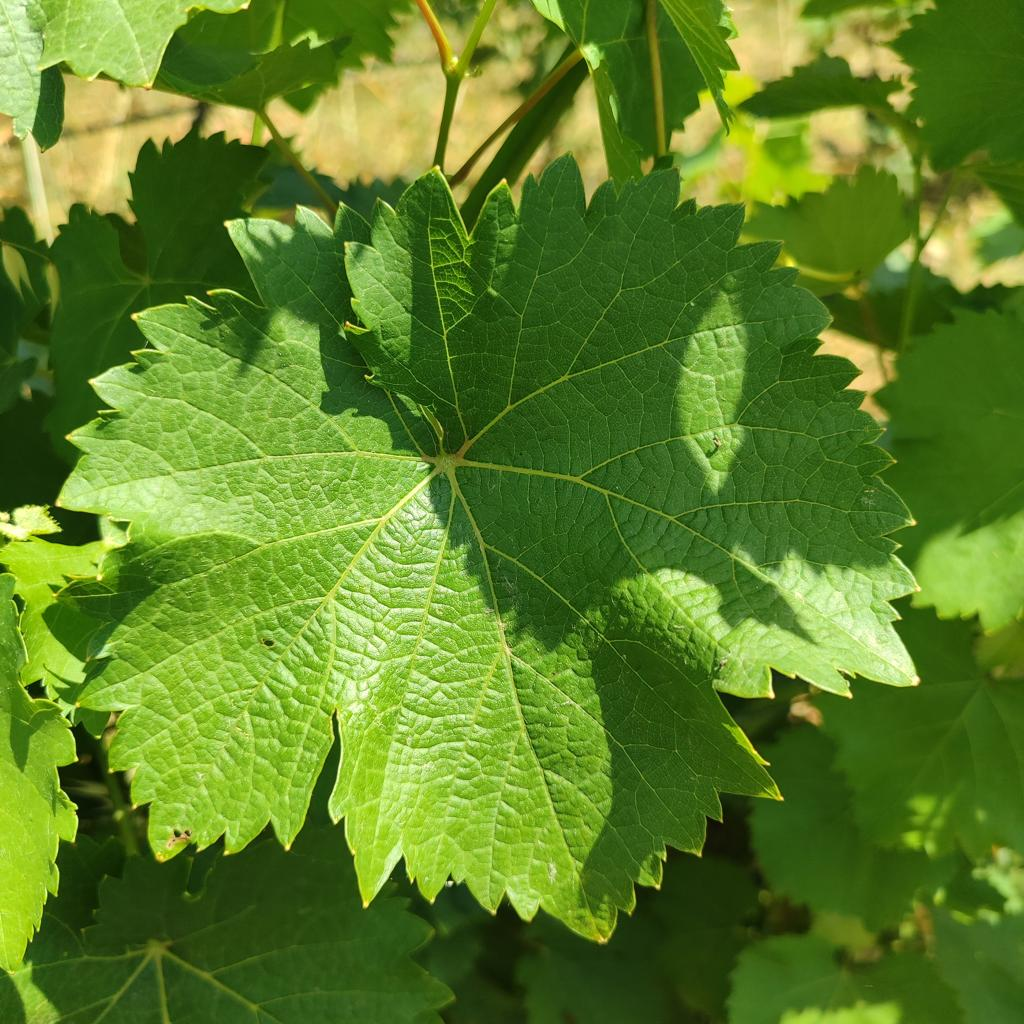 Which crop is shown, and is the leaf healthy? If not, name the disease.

grapevine, healthy
